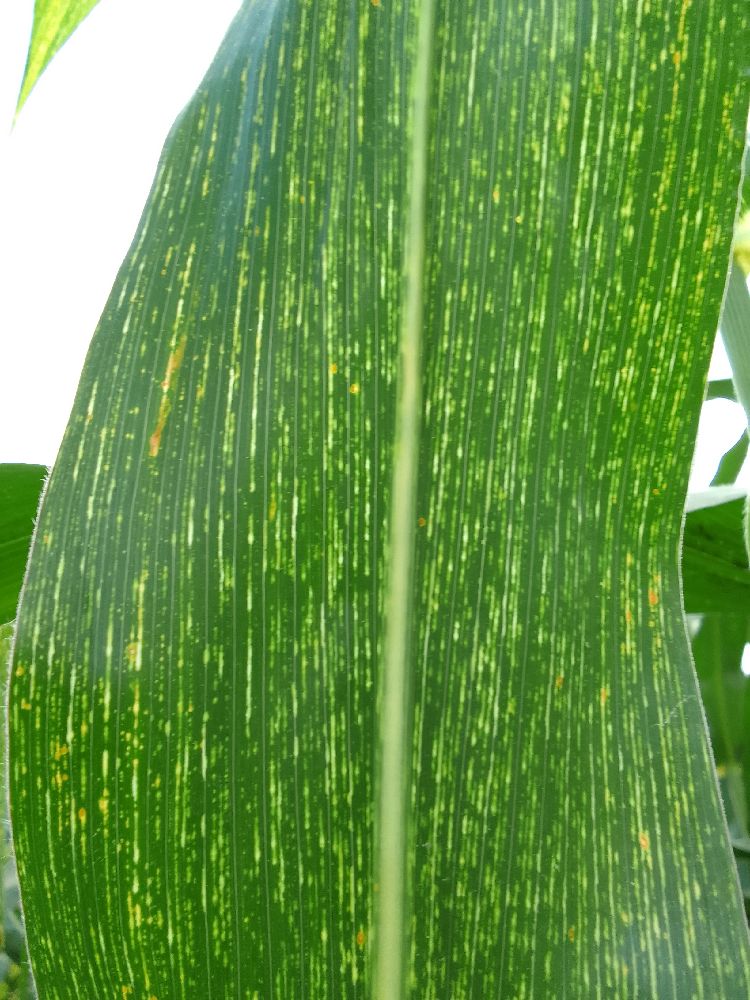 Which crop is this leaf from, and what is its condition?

maize, maize streak virus
